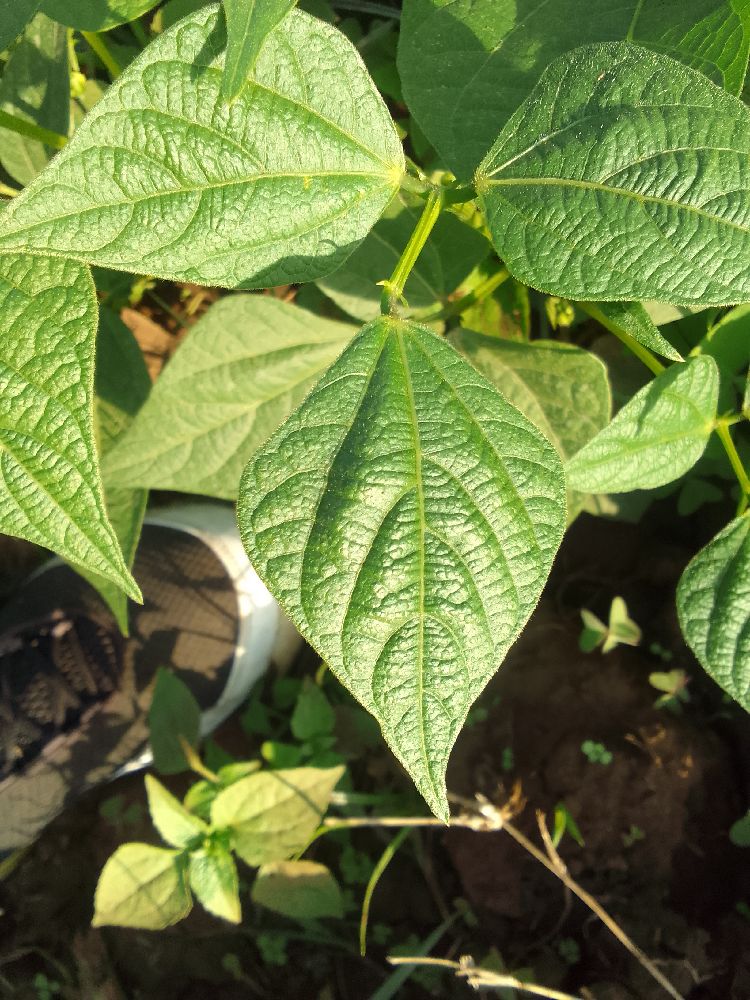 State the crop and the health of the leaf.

common bean, healthy
